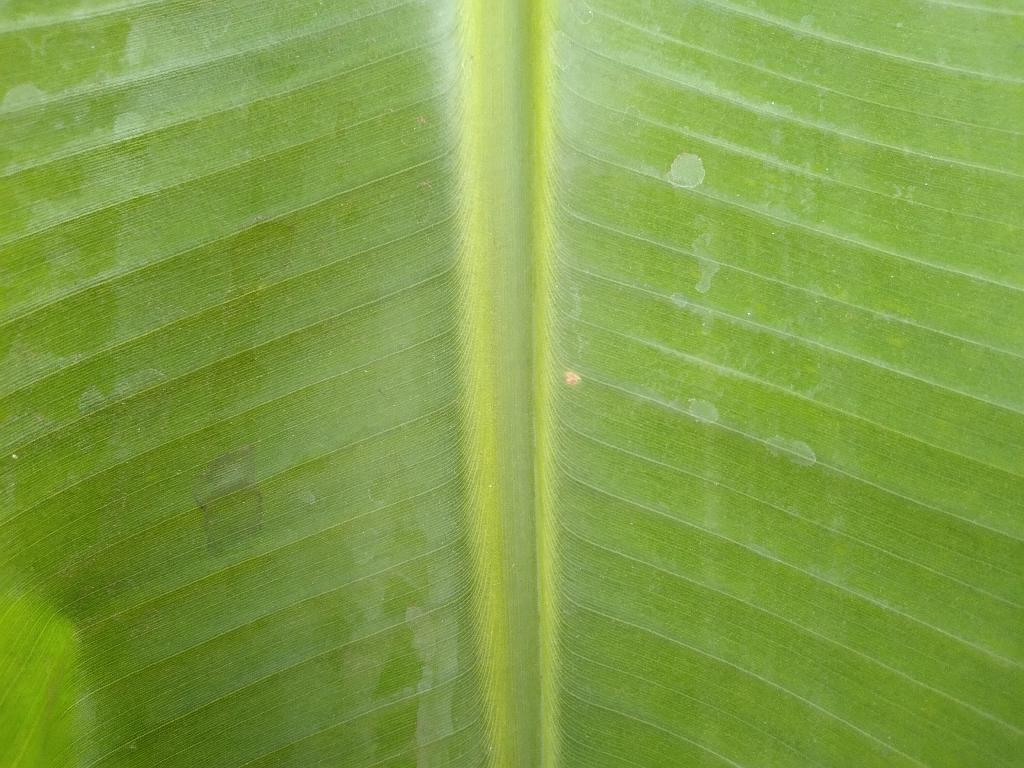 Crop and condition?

banana, healthy
